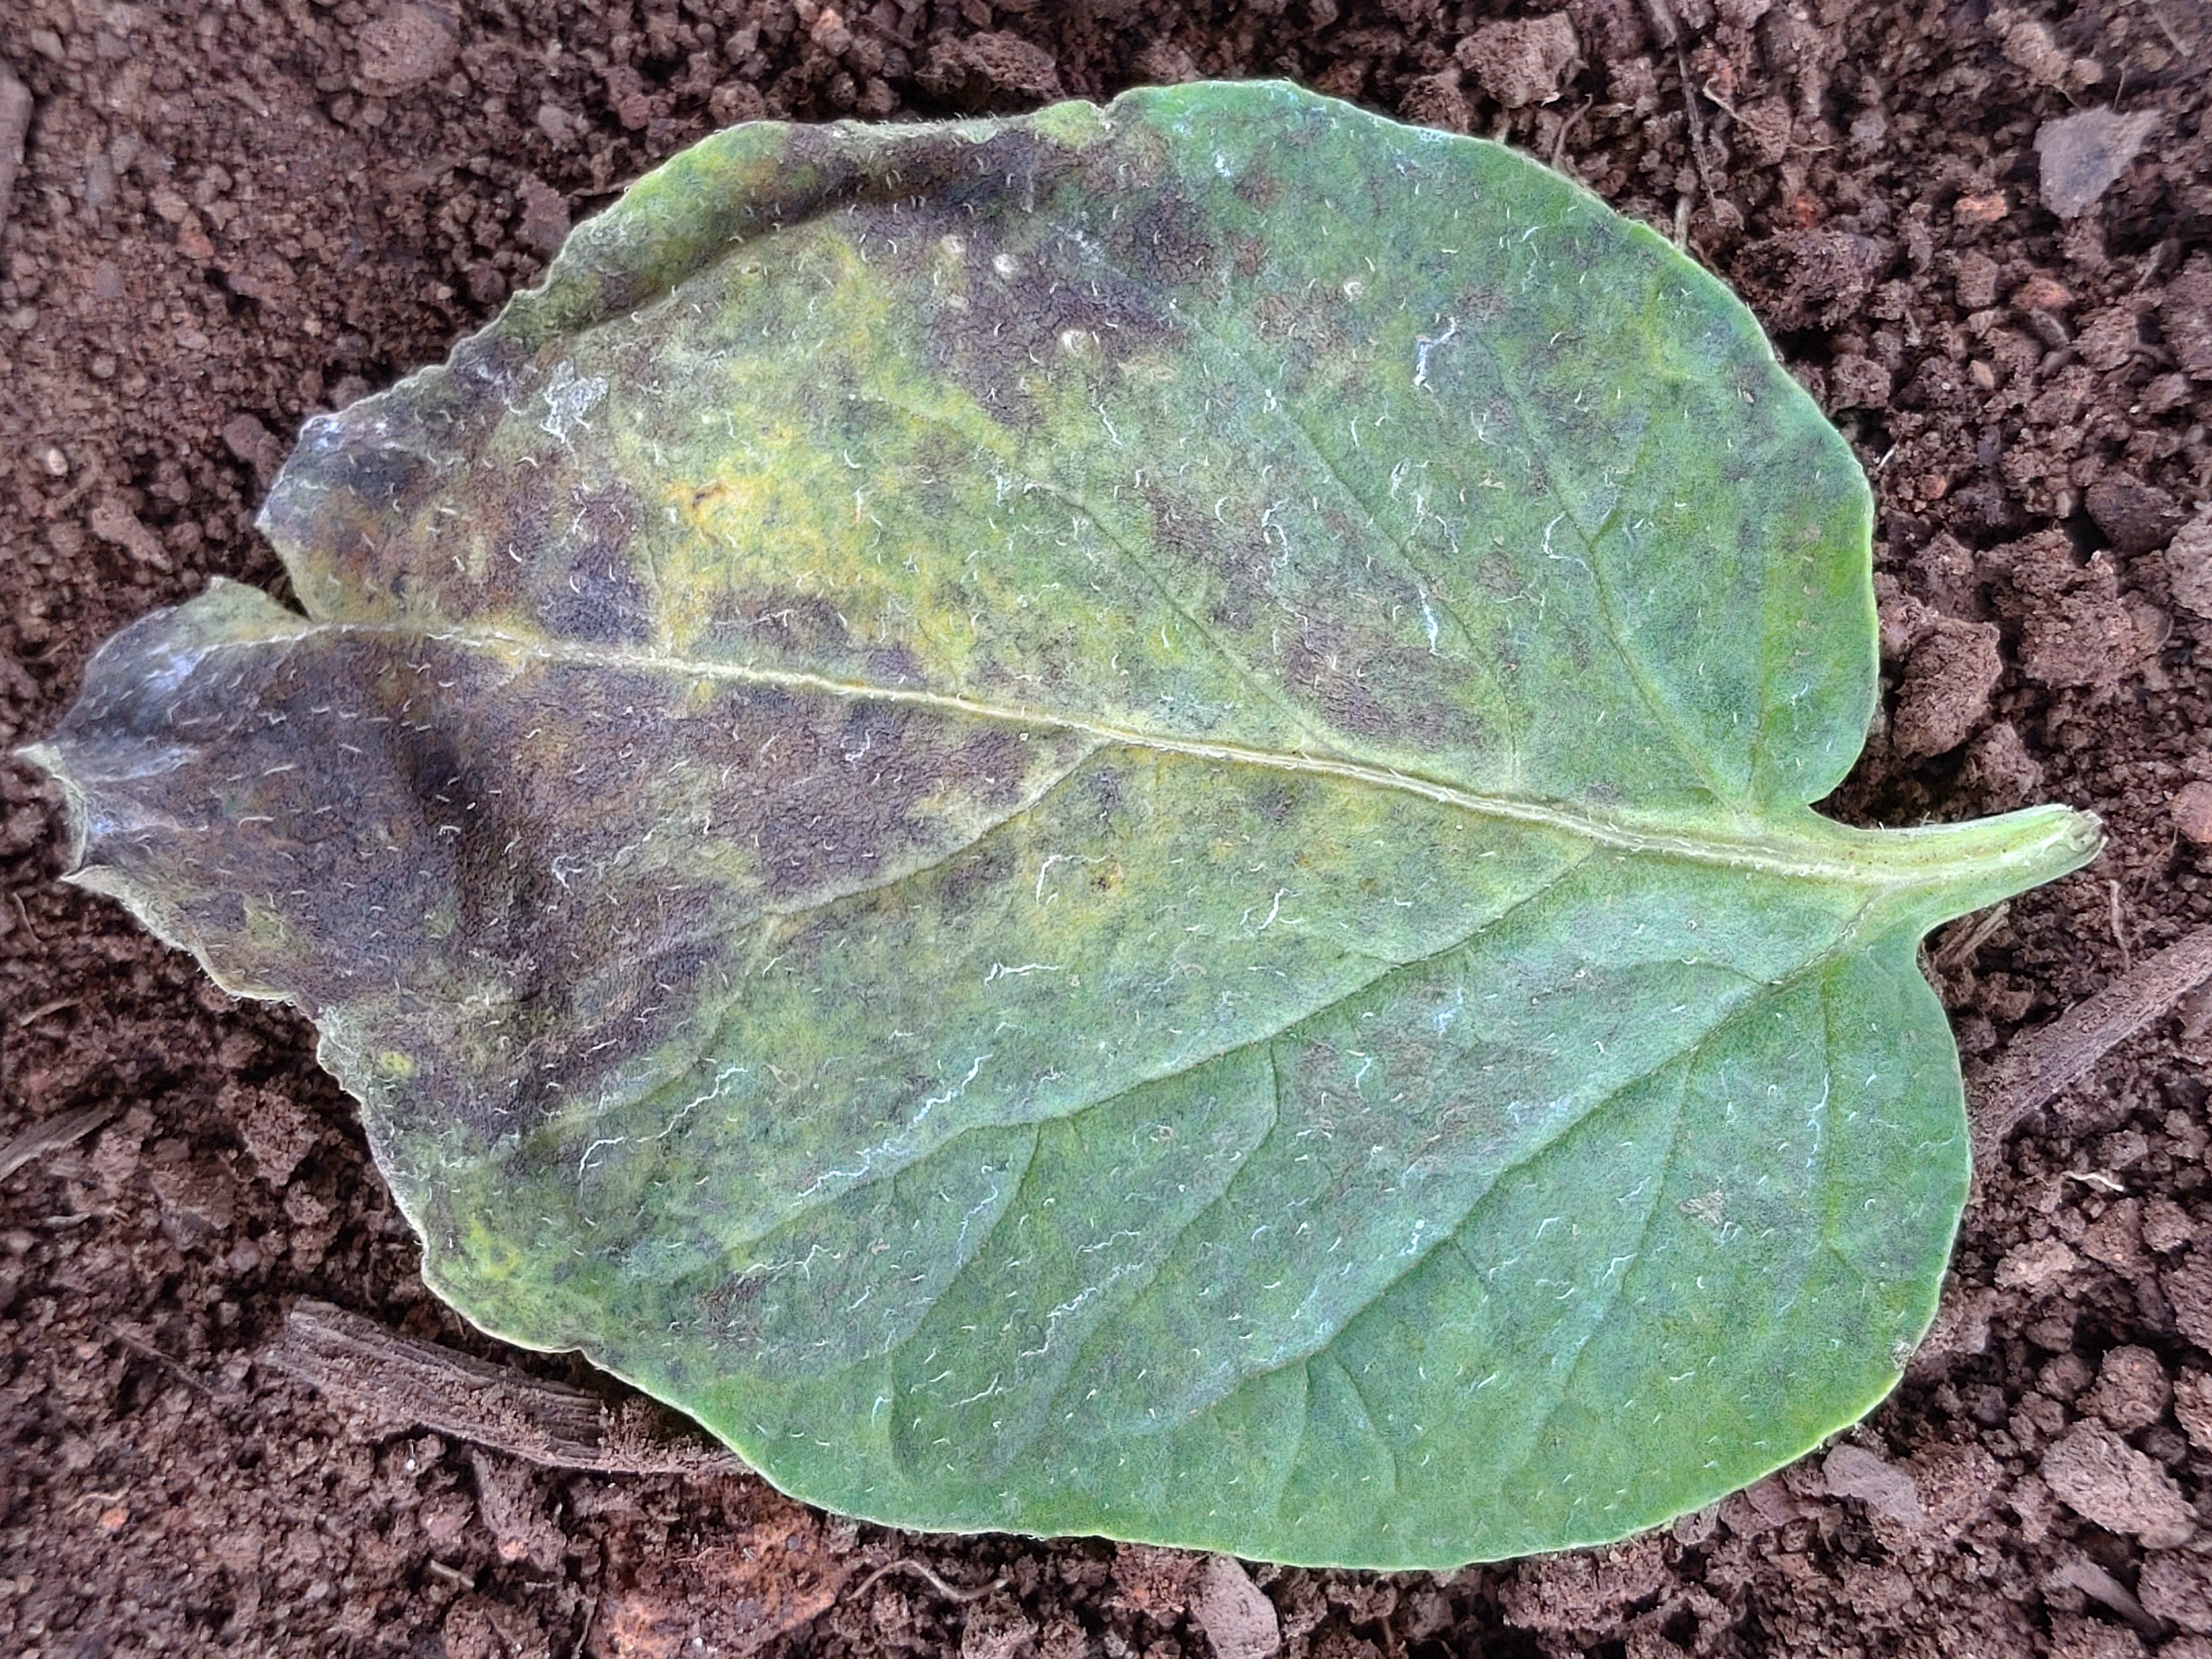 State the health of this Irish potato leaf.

late blight
